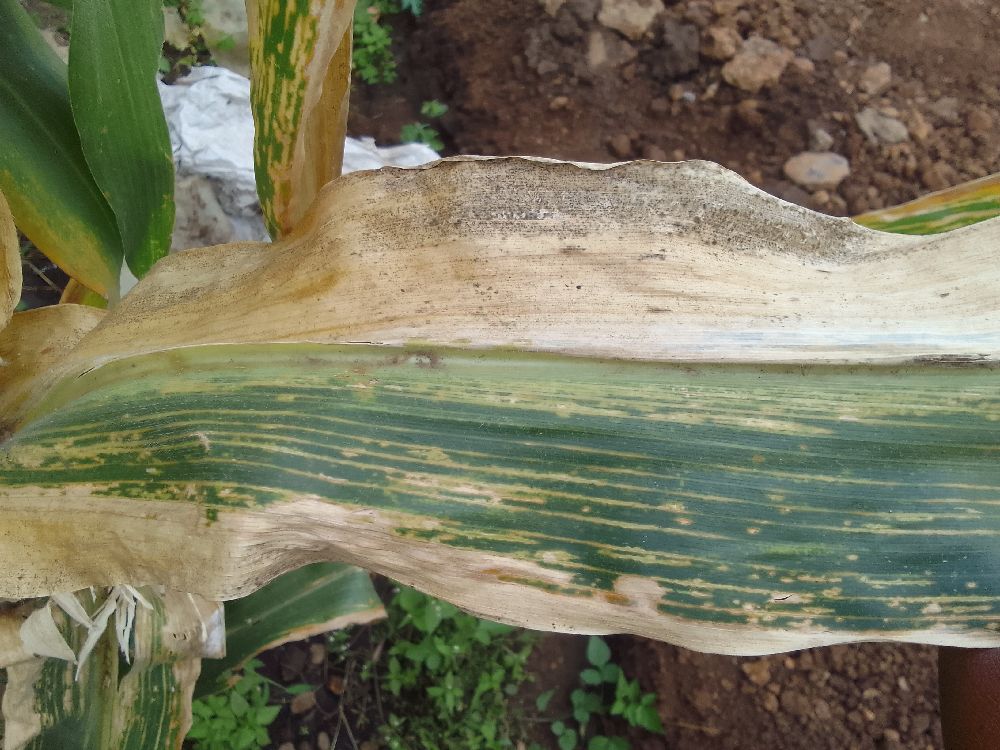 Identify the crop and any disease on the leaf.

maize, maize lethal necrosis
